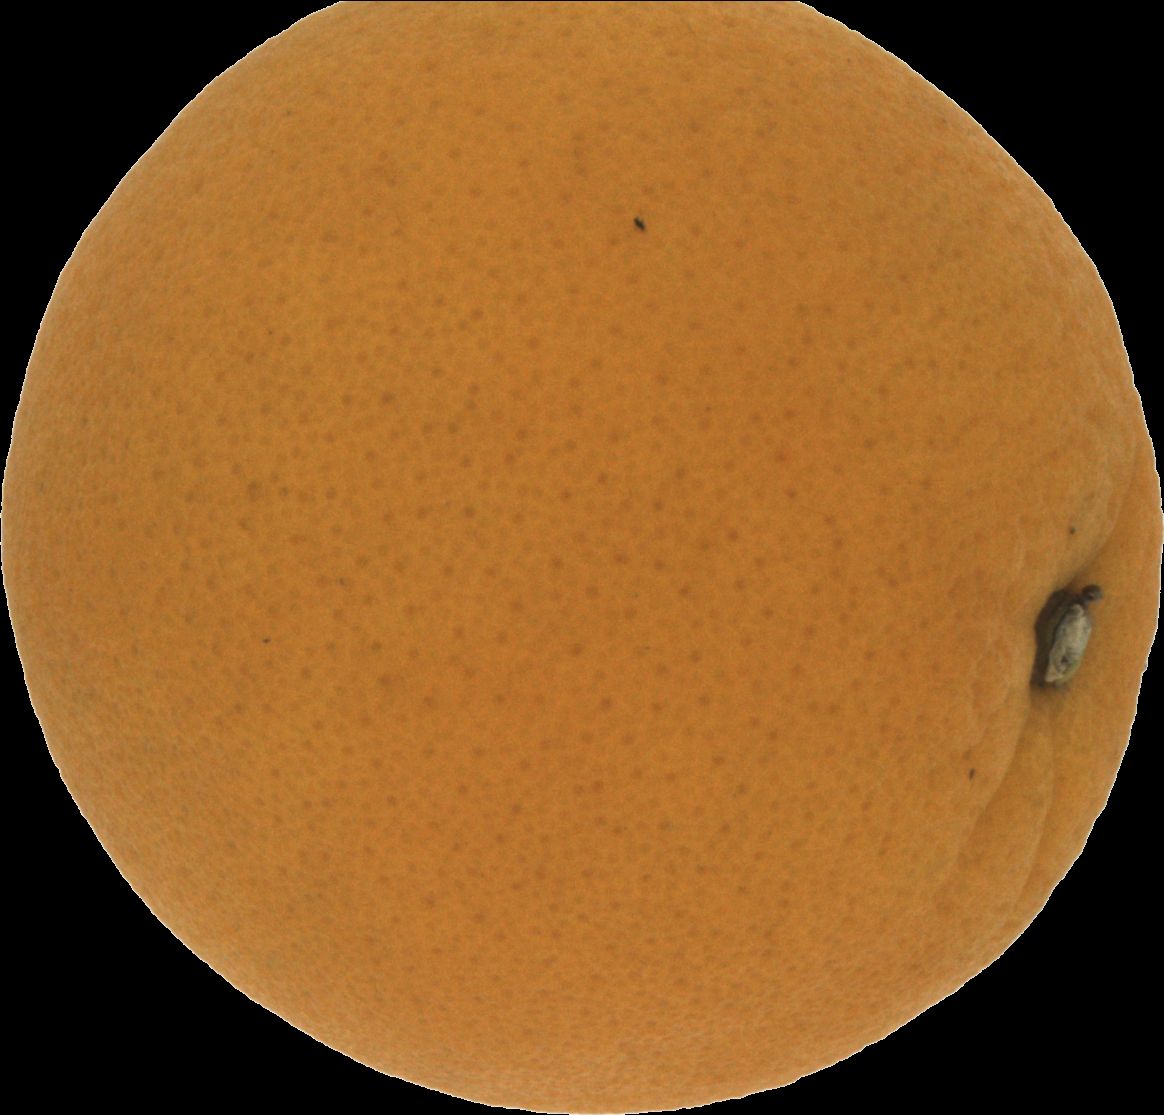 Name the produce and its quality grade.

orange, good
